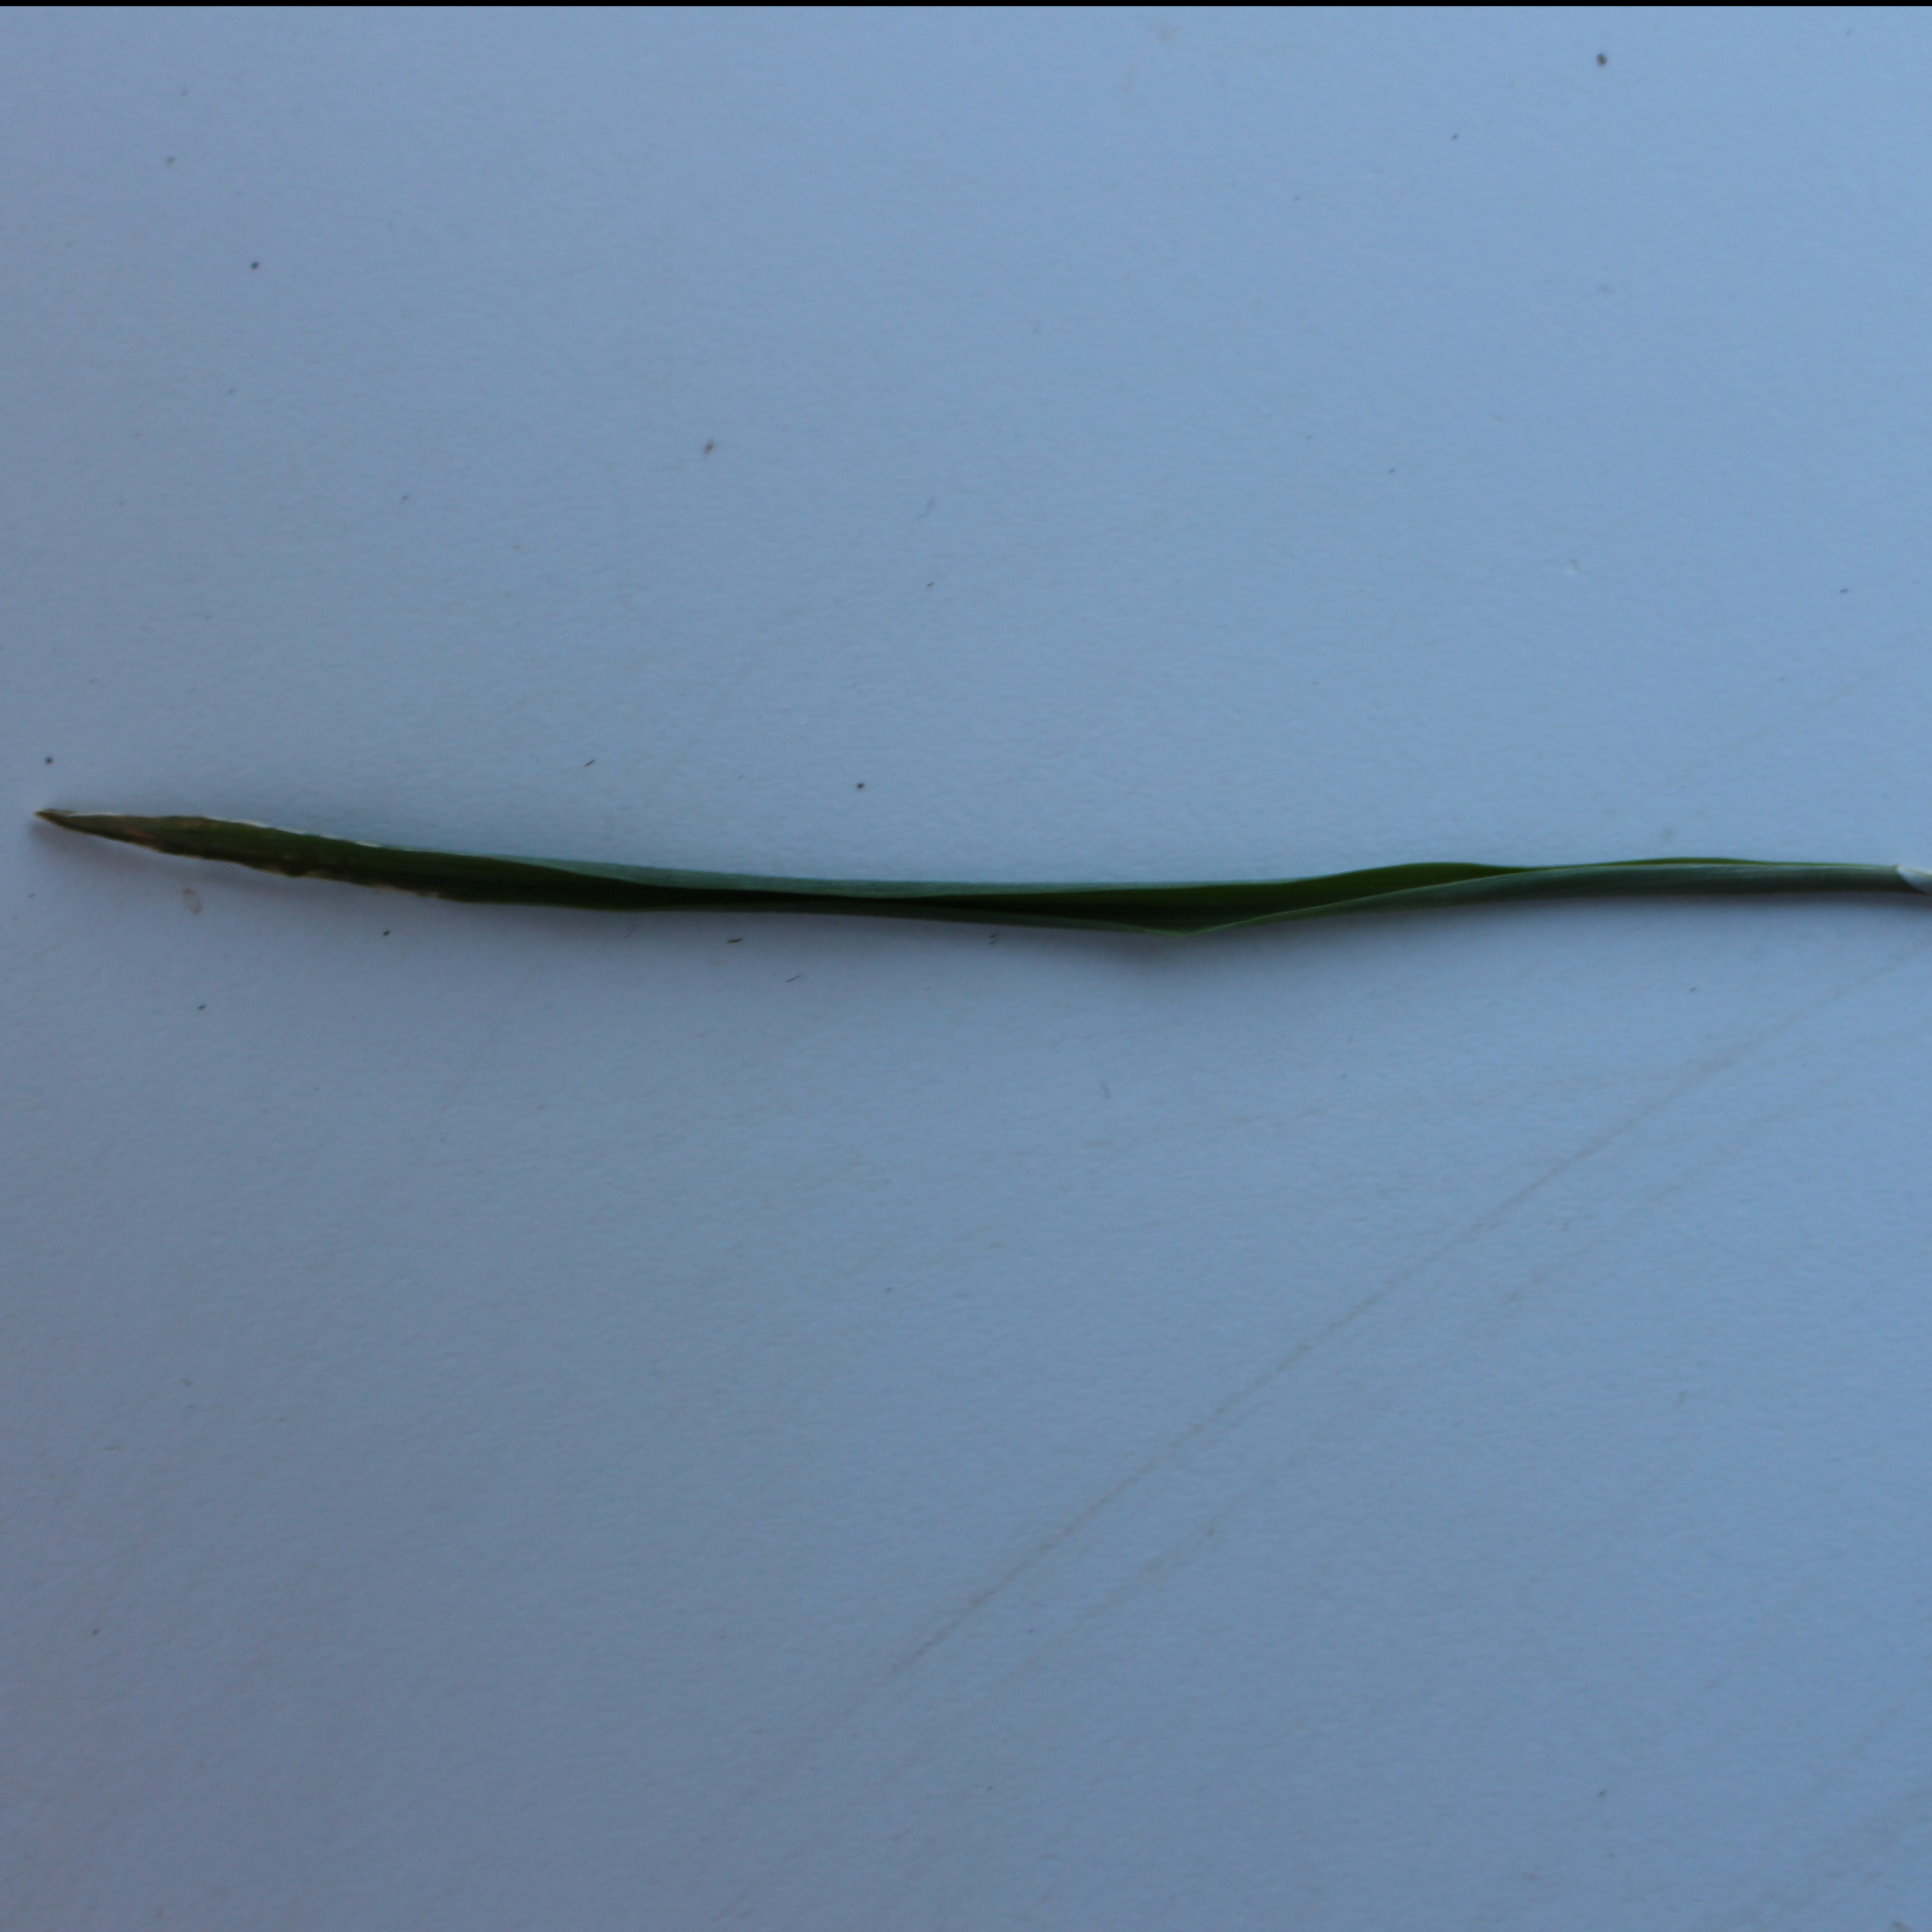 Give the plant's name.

Avena sterilis
